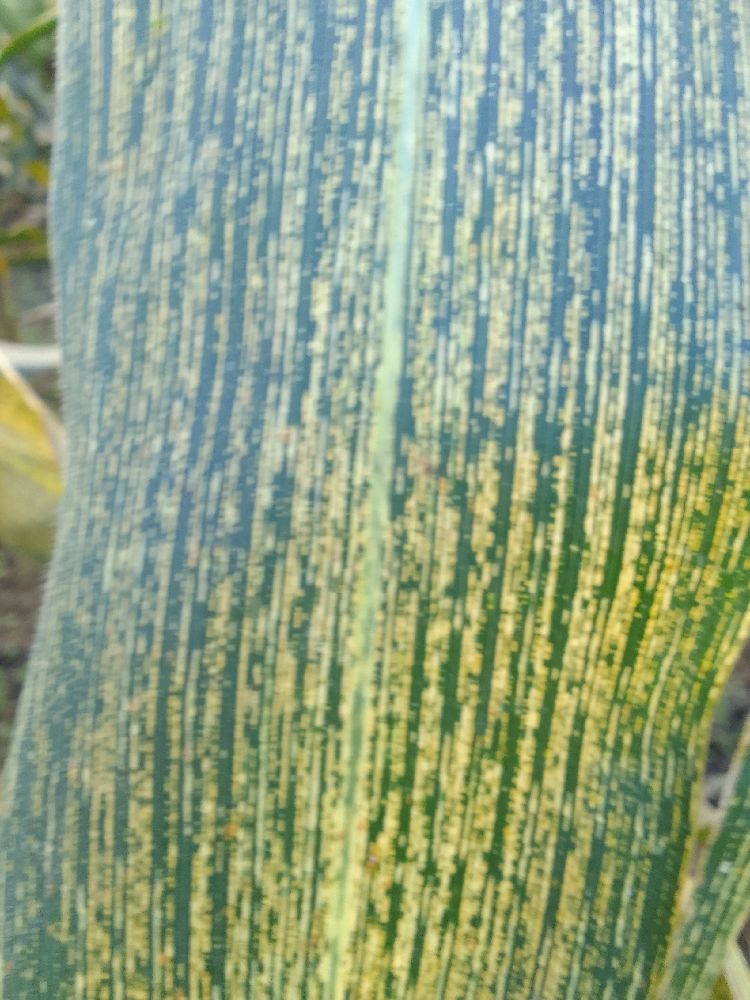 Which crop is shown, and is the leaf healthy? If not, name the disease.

maize, maize streak virus
